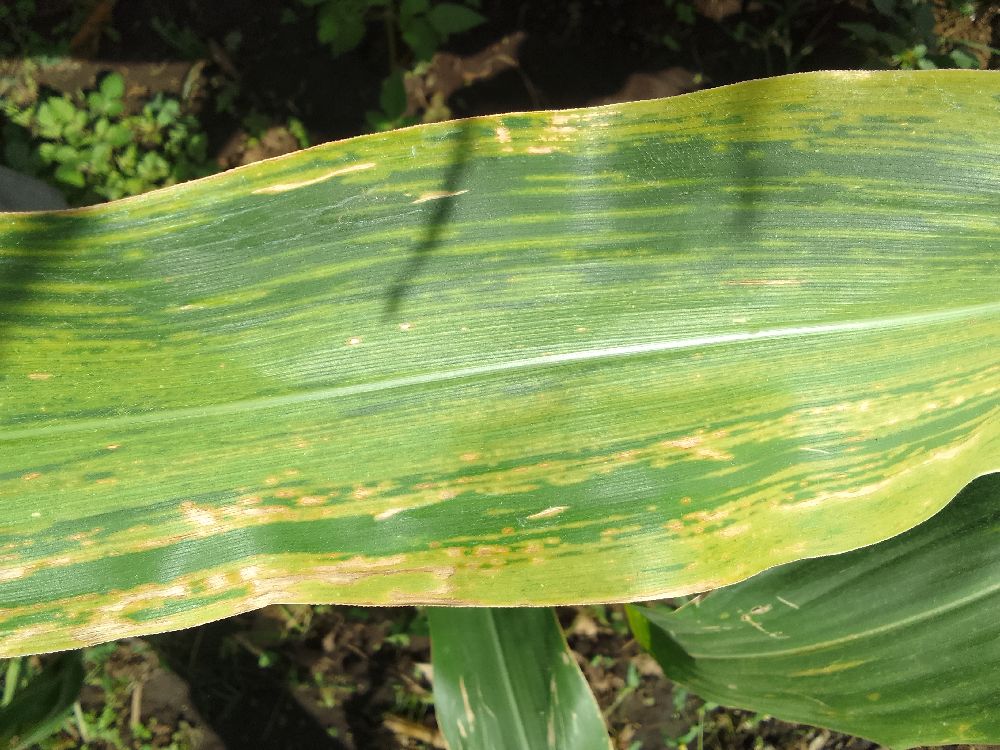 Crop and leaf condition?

maize, maize lethal necrosis
